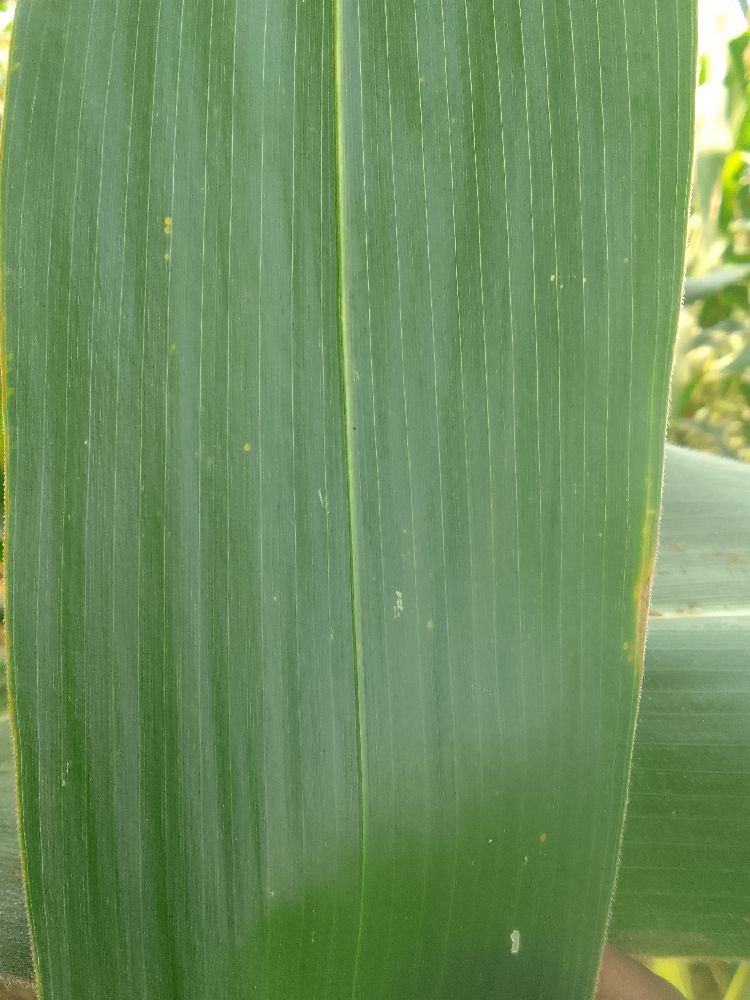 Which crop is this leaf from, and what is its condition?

maize, healthy
